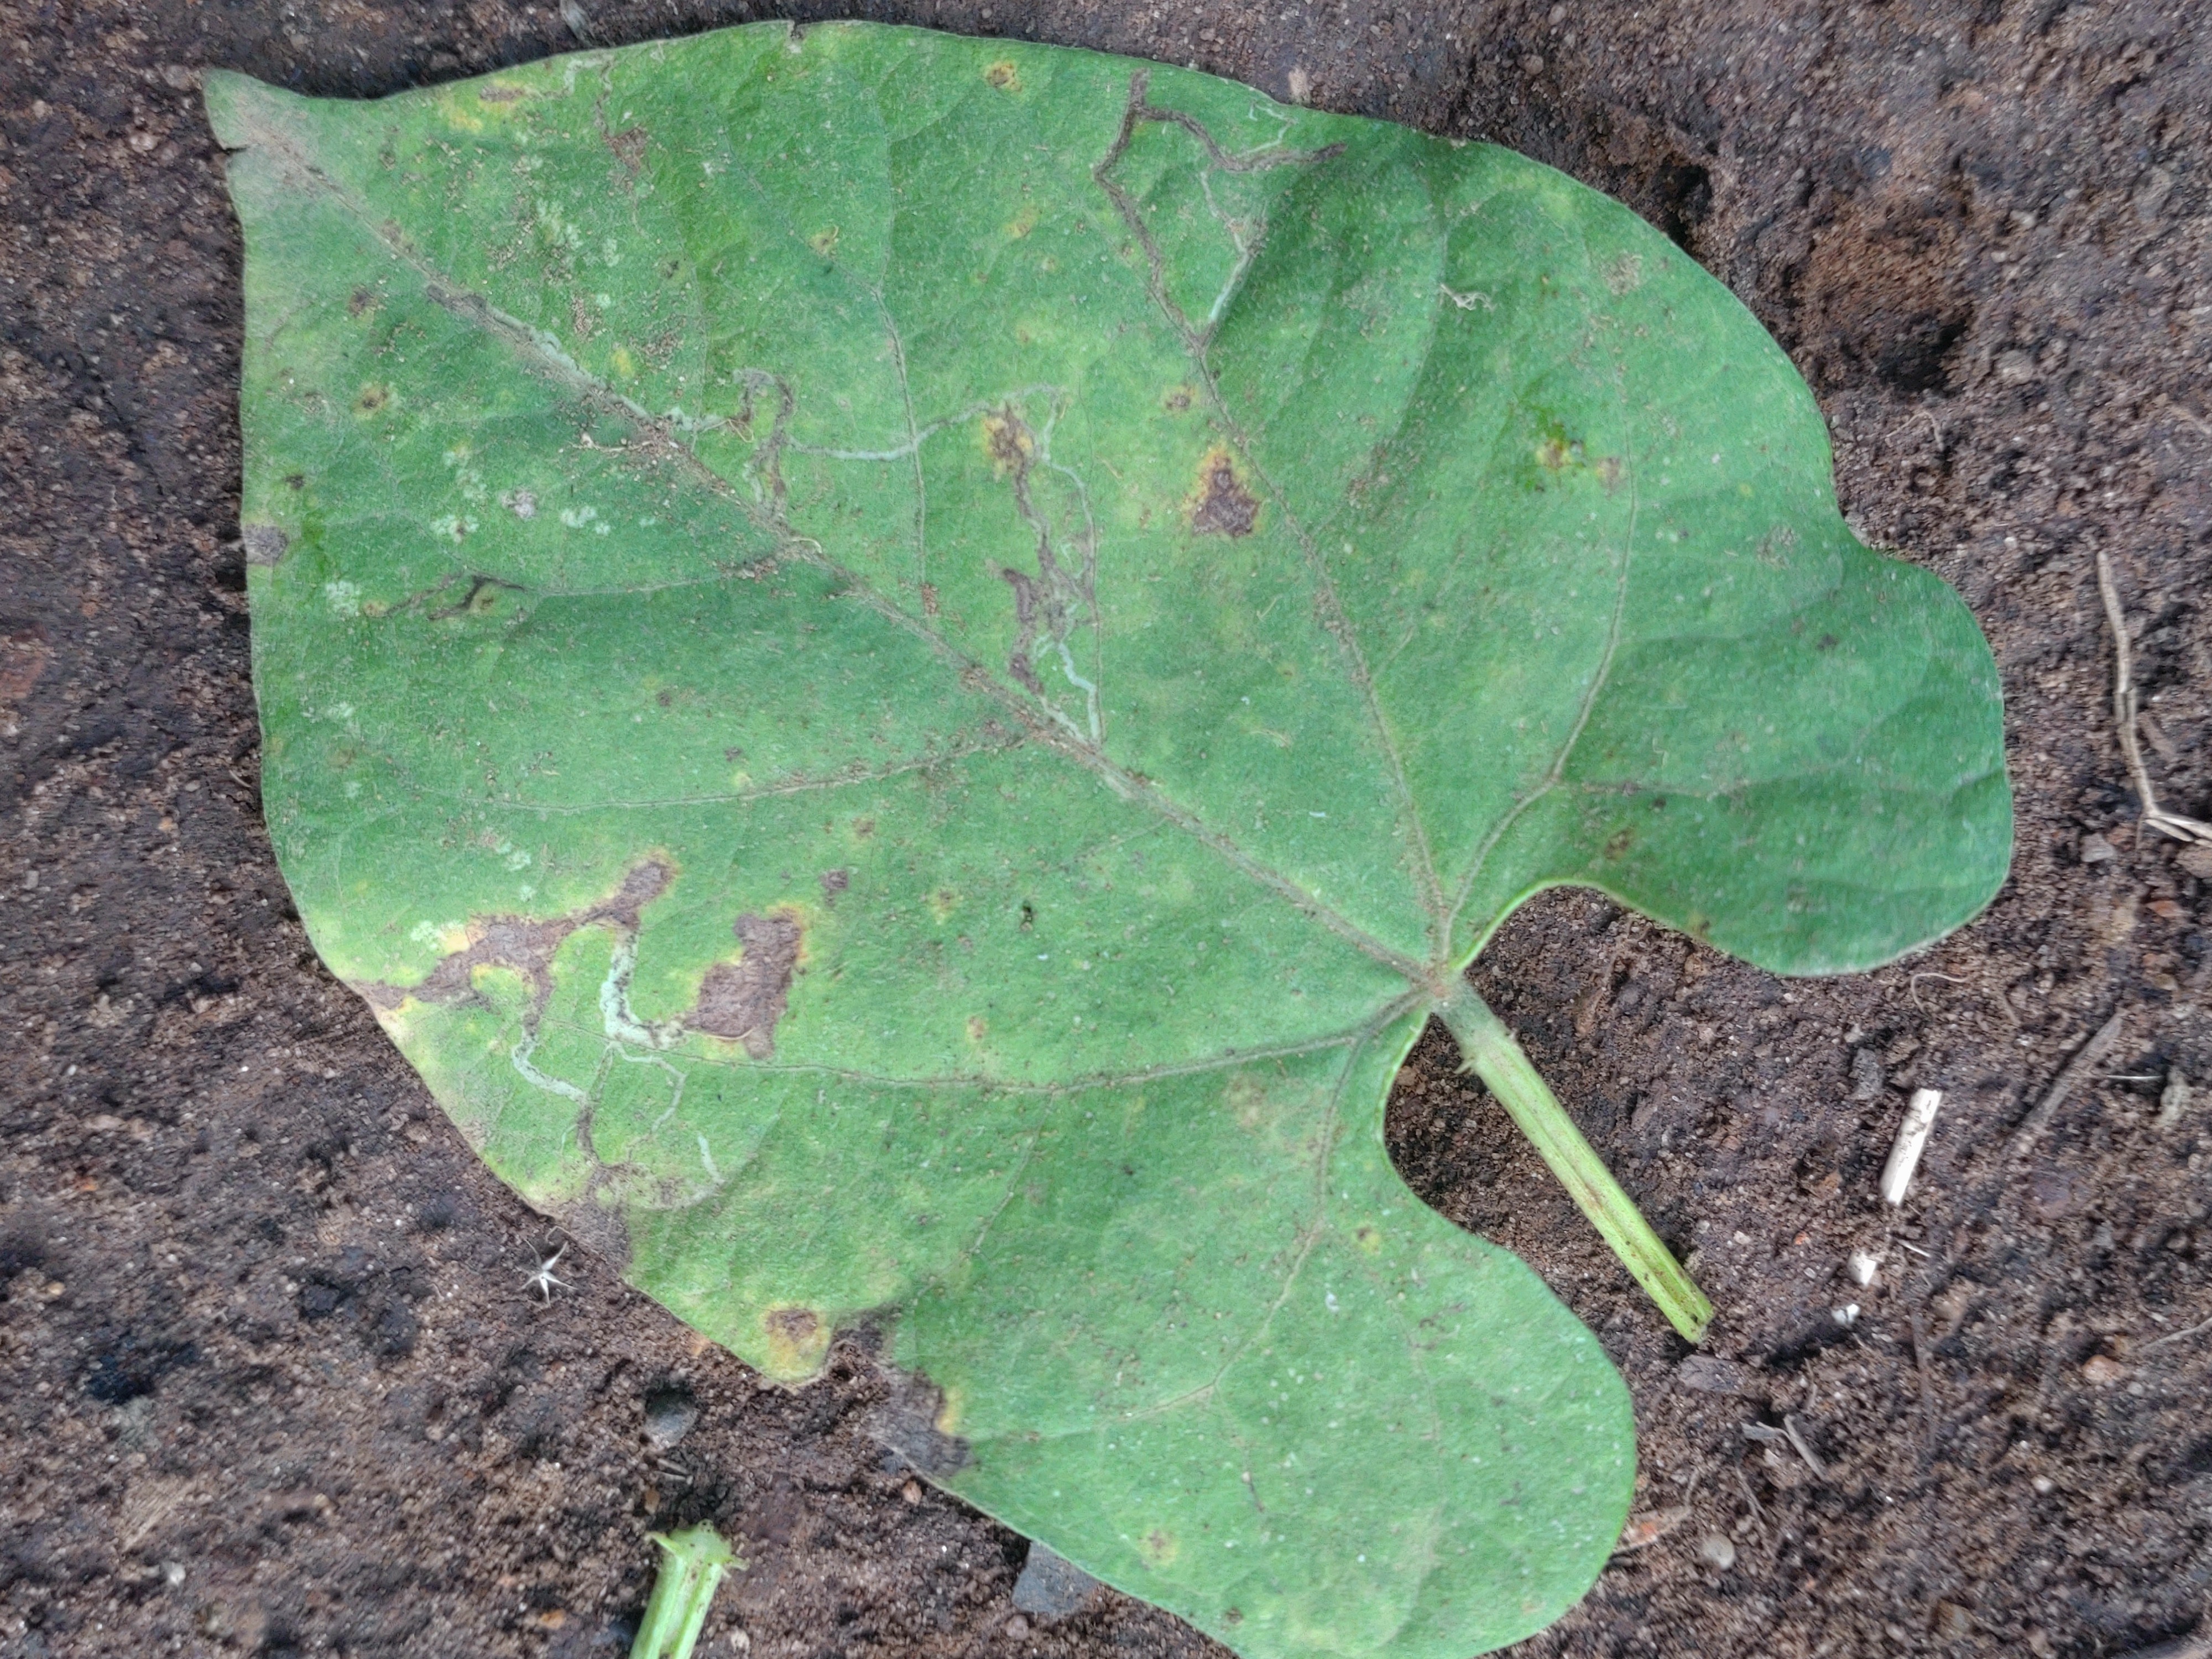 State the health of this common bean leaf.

rust
